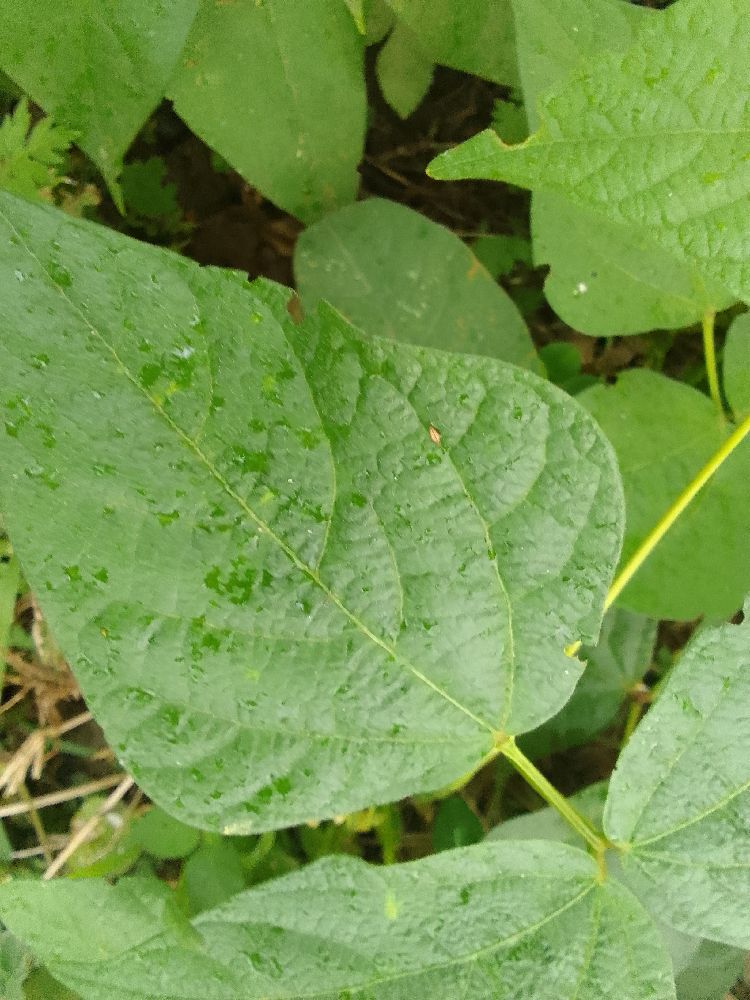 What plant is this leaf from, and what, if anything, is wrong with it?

common bean, healthy
